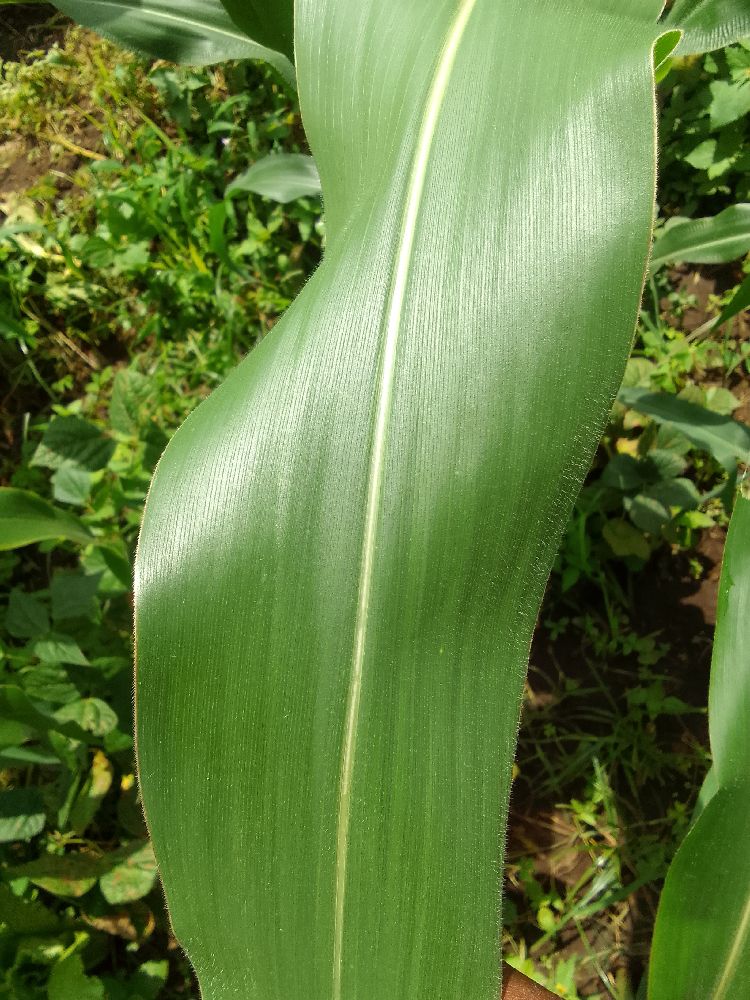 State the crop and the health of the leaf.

maize, healthy
